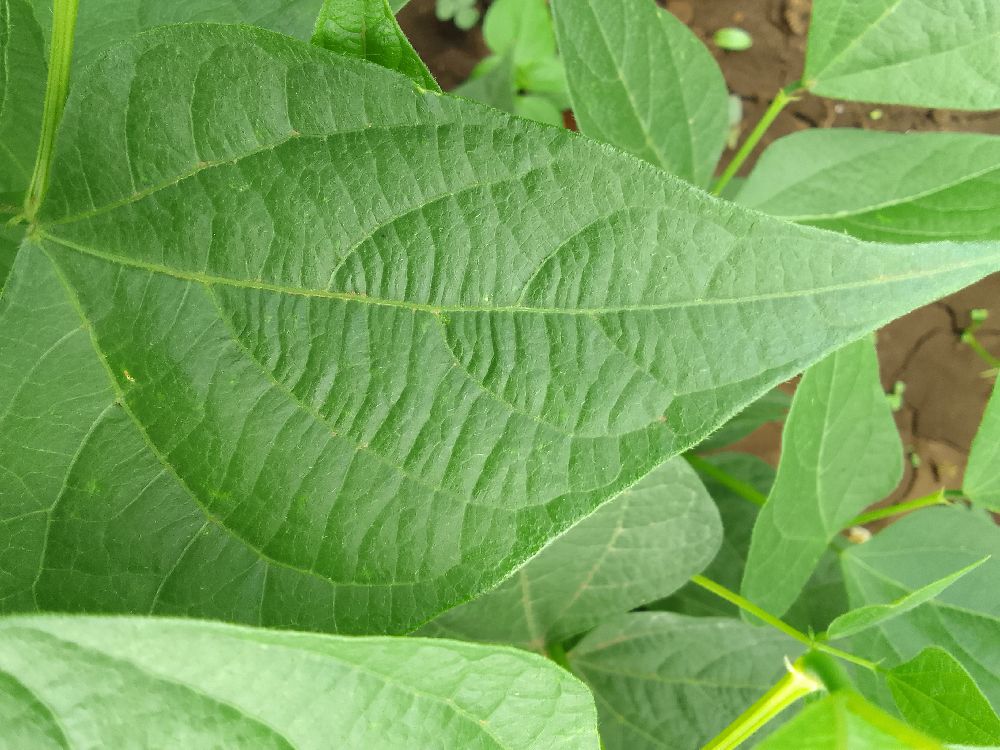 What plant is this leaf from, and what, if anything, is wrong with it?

common bean, healthy
